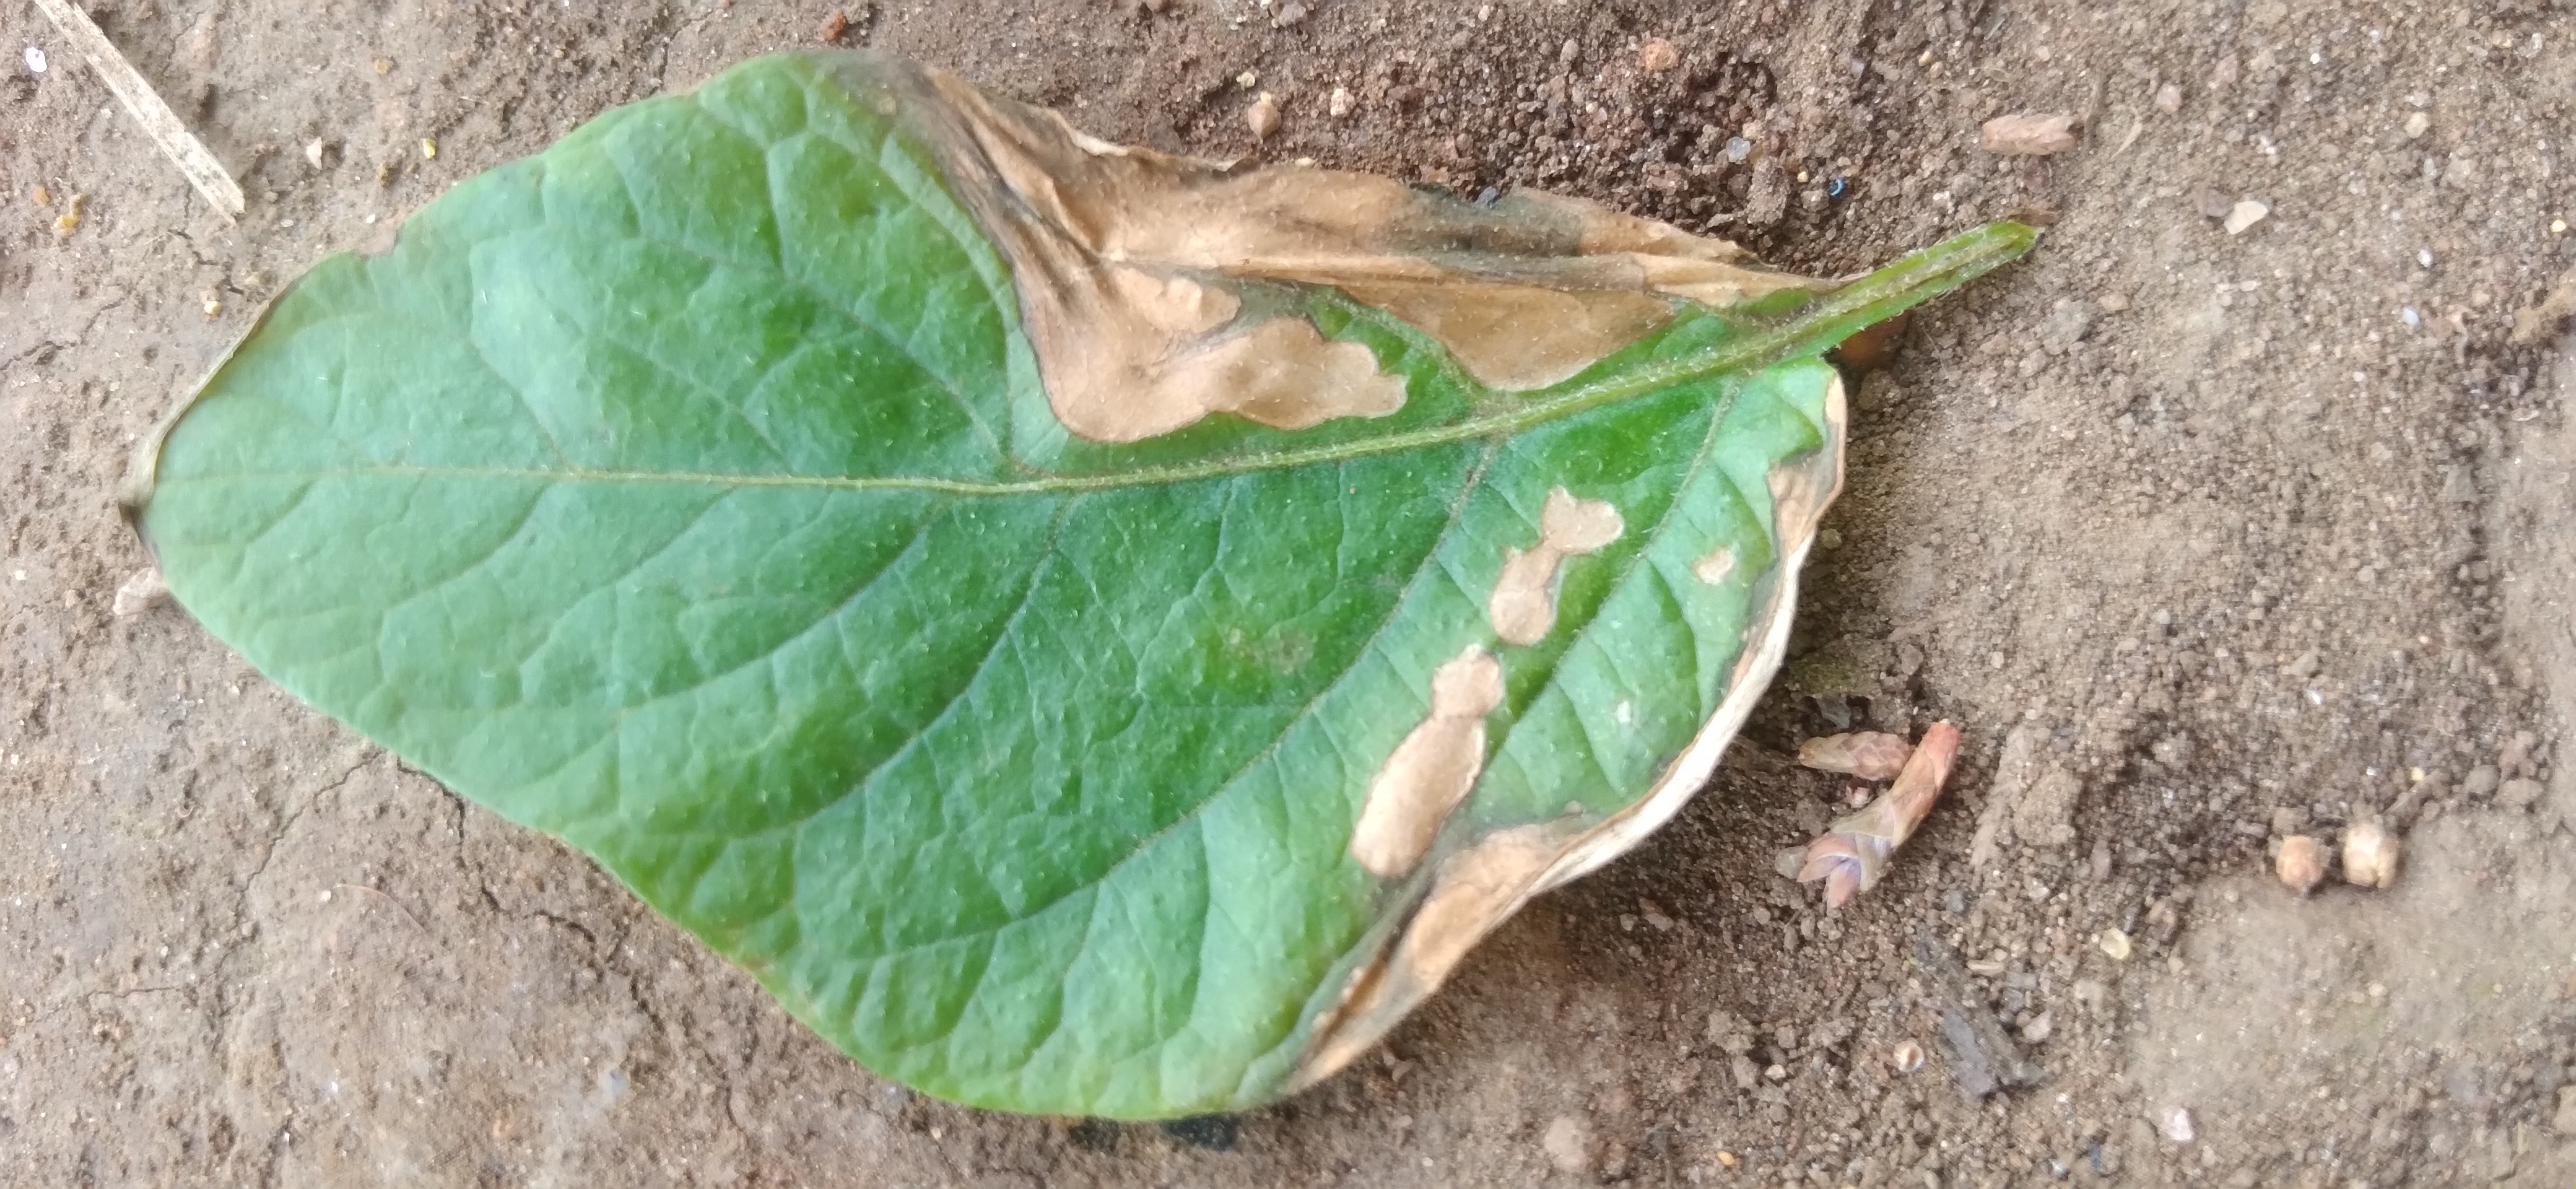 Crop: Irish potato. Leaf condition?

early blight
